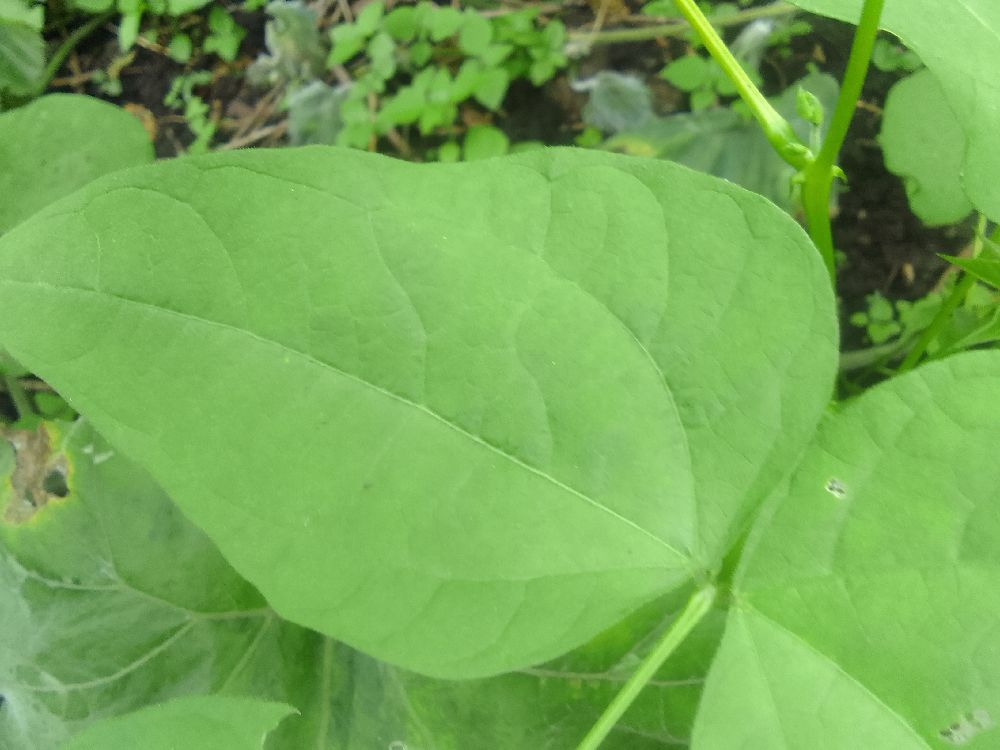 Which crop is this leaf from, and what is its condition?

common bean, healthy
